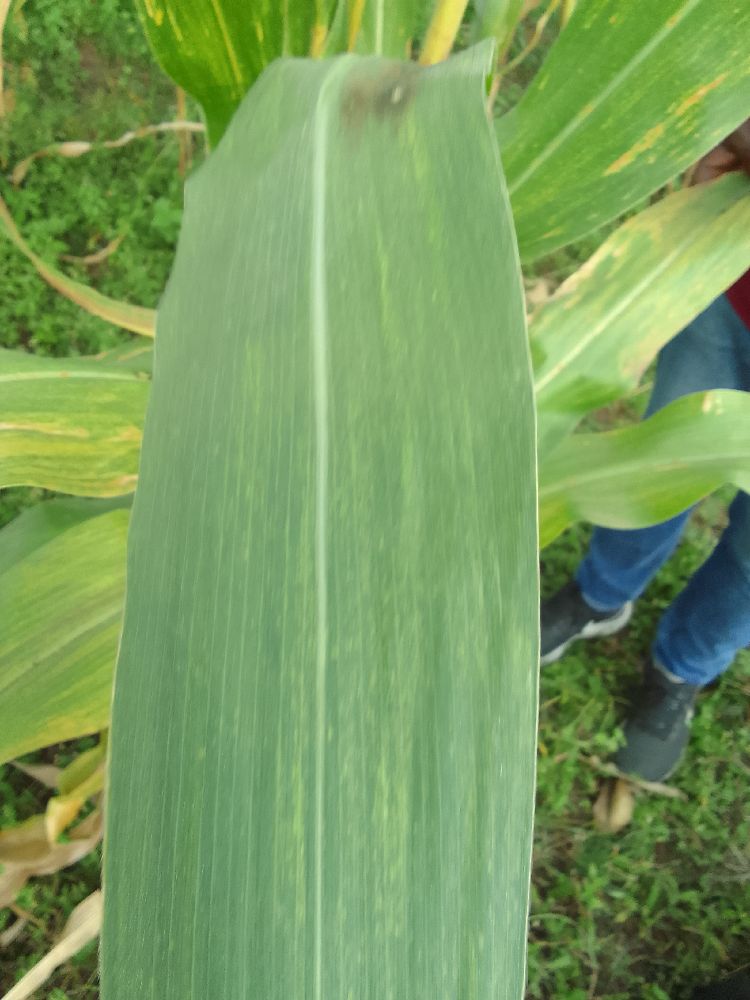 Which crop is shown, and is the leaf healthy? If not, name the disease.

maize, maize lethal necrosis
